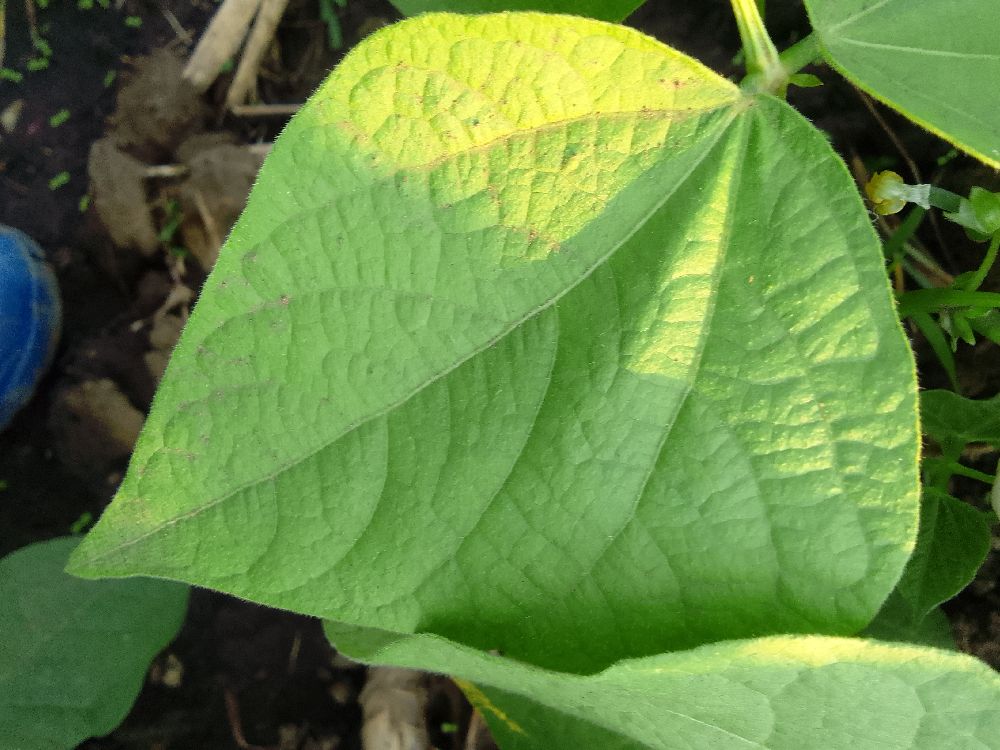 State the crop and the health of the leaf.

common bean, healthy
